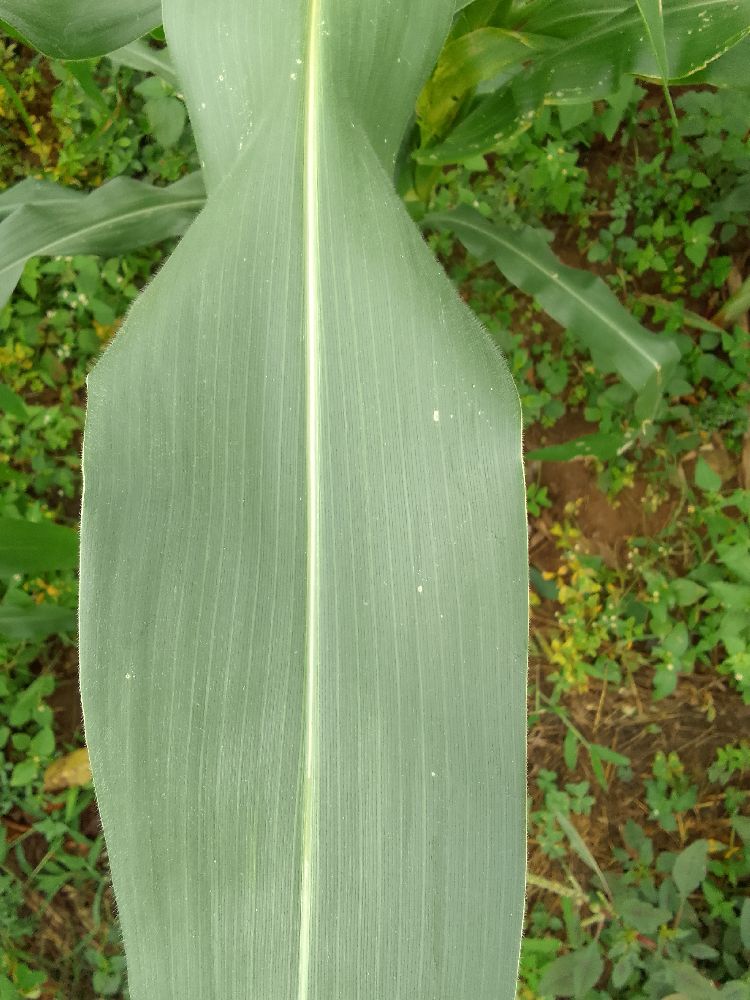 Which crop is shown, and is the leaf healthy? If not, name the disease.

maize, healthy
